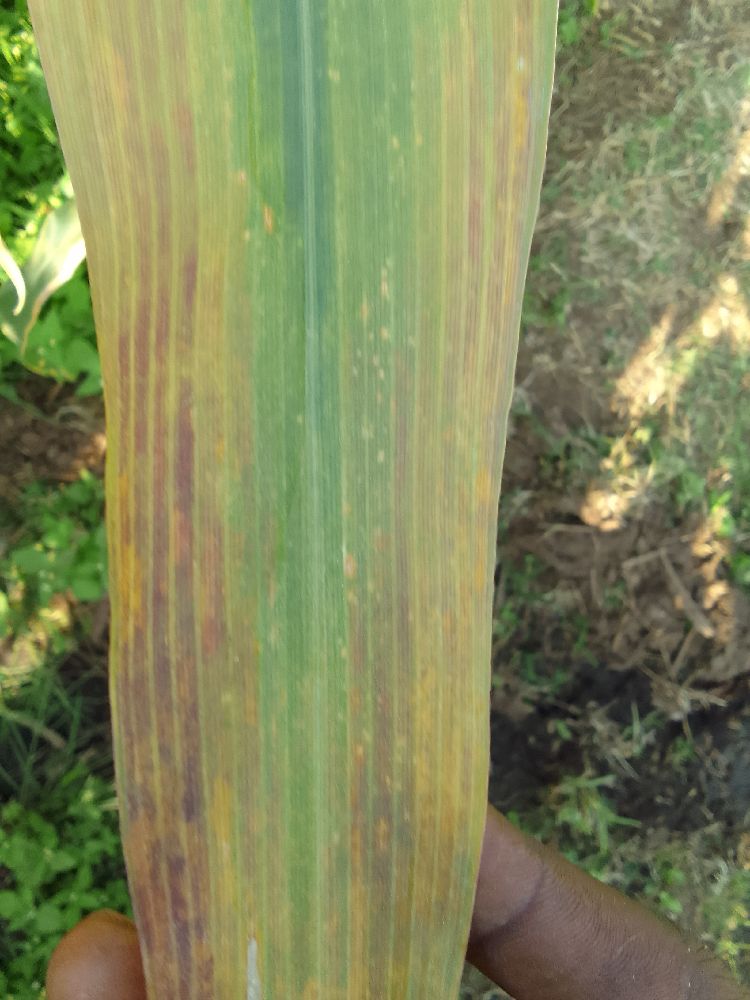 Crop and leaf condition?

maize, maize lethal necrosis
